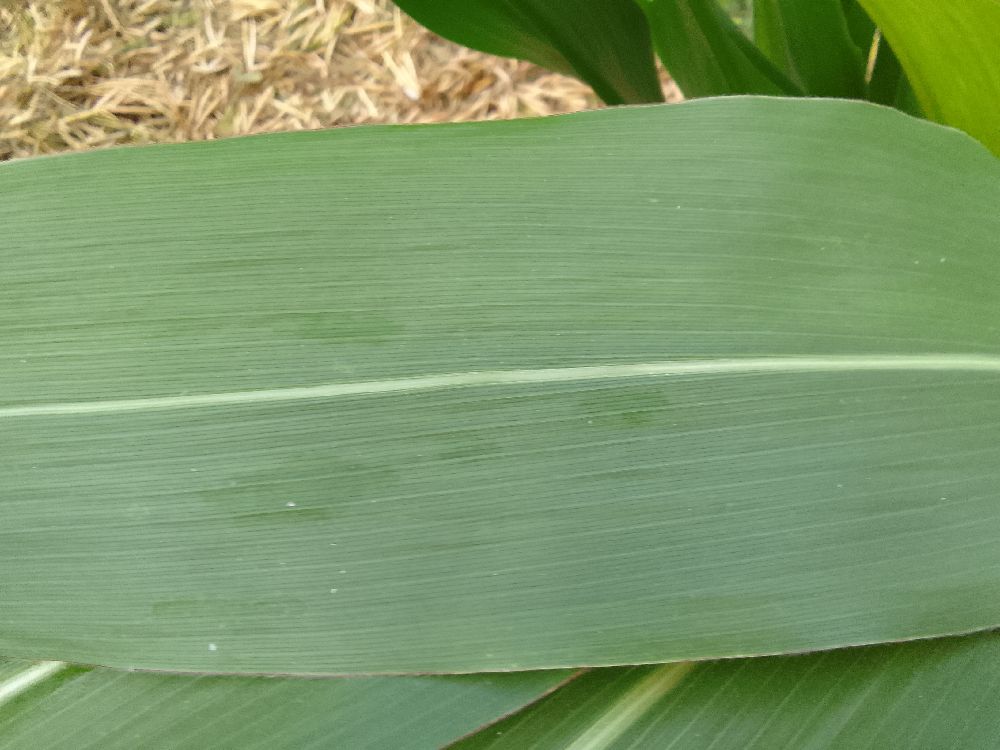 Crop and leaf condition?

maize, healthy
